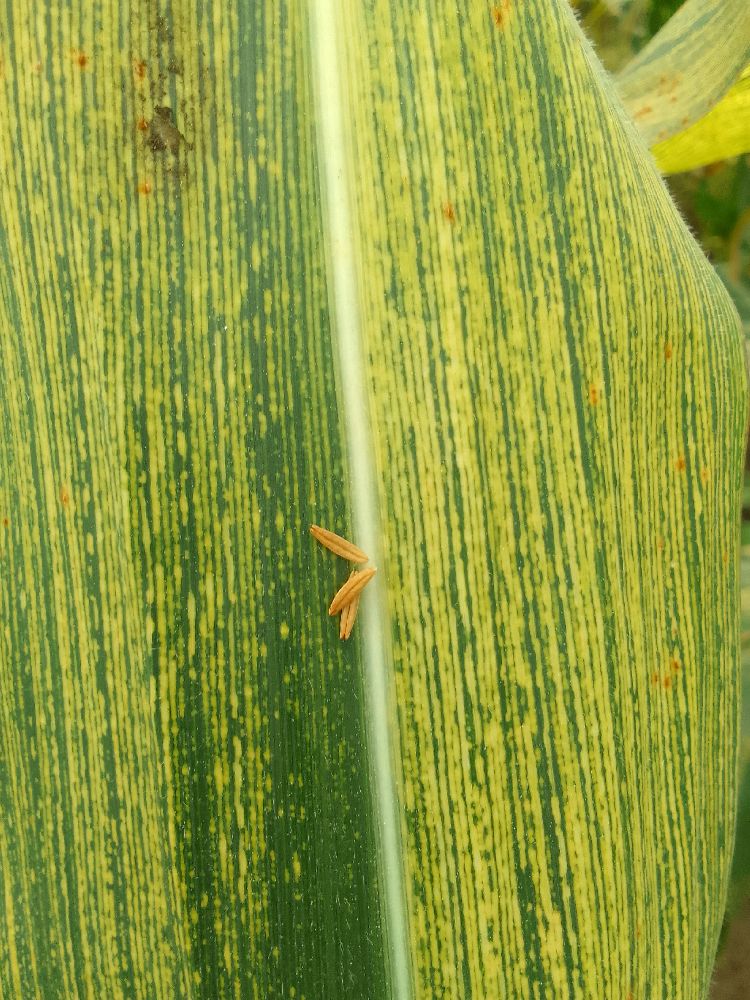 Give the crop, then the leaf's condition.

maize, maize streak virus
